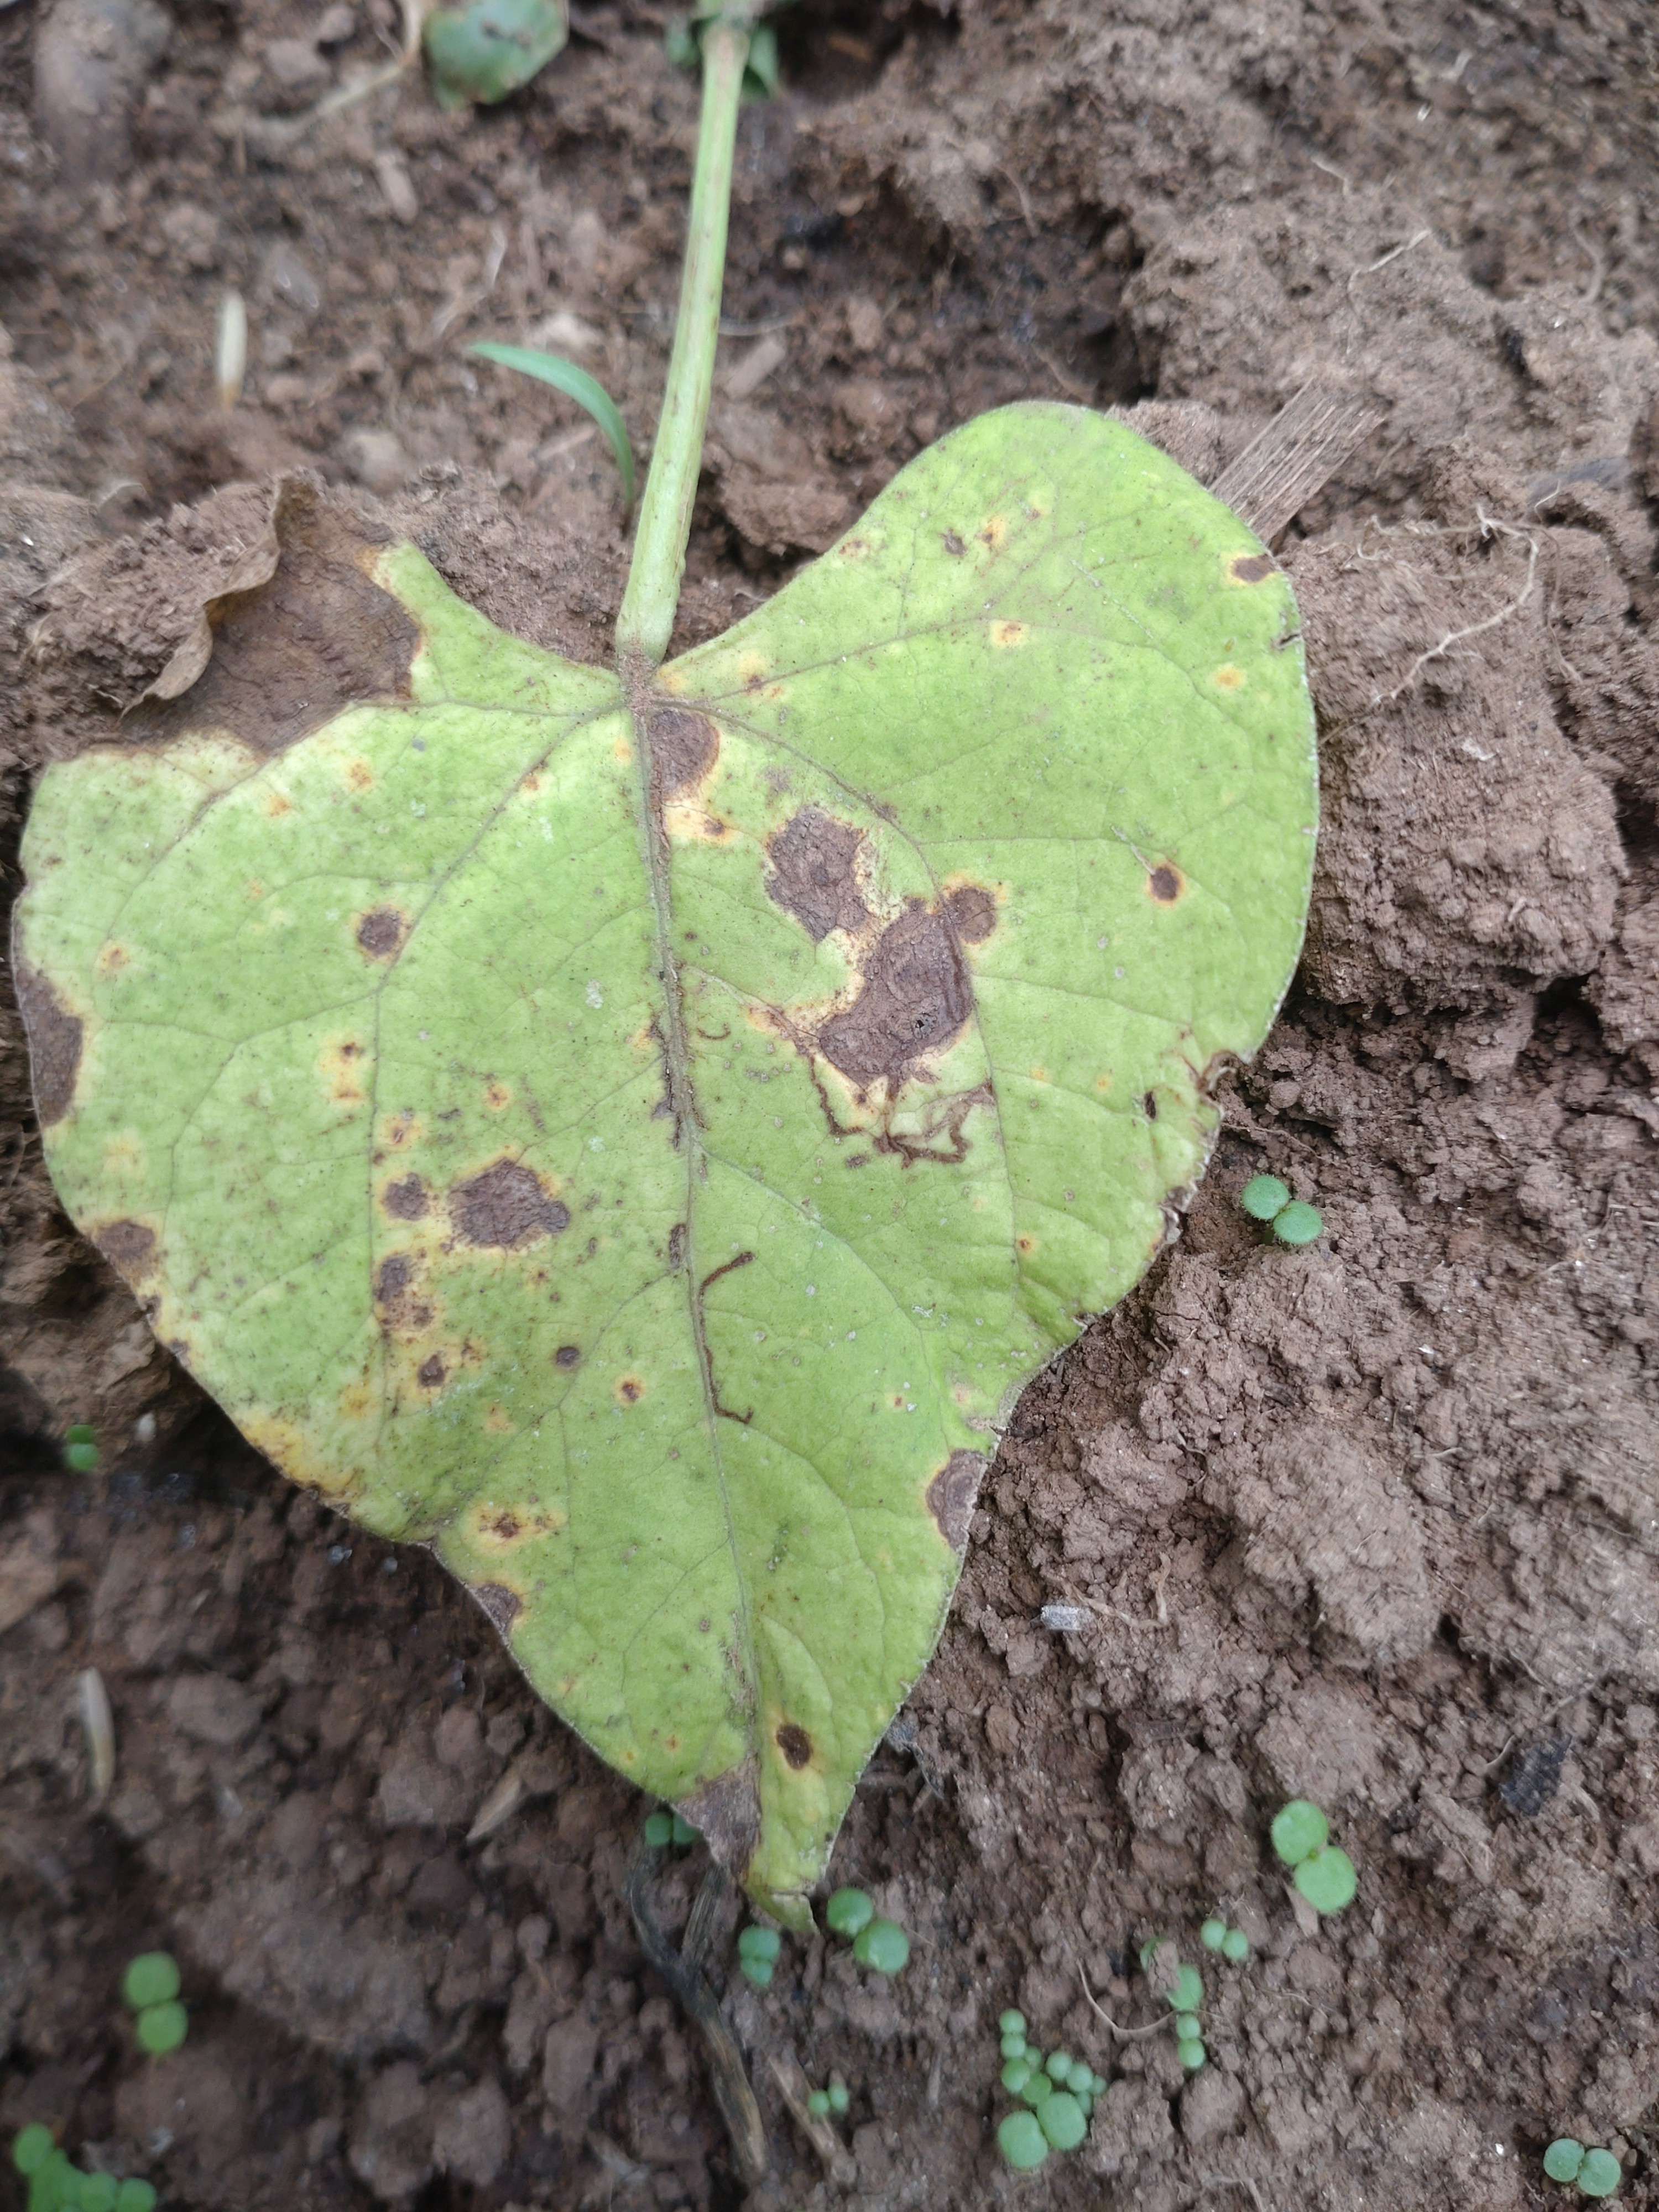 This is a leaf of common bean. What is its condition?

rust
